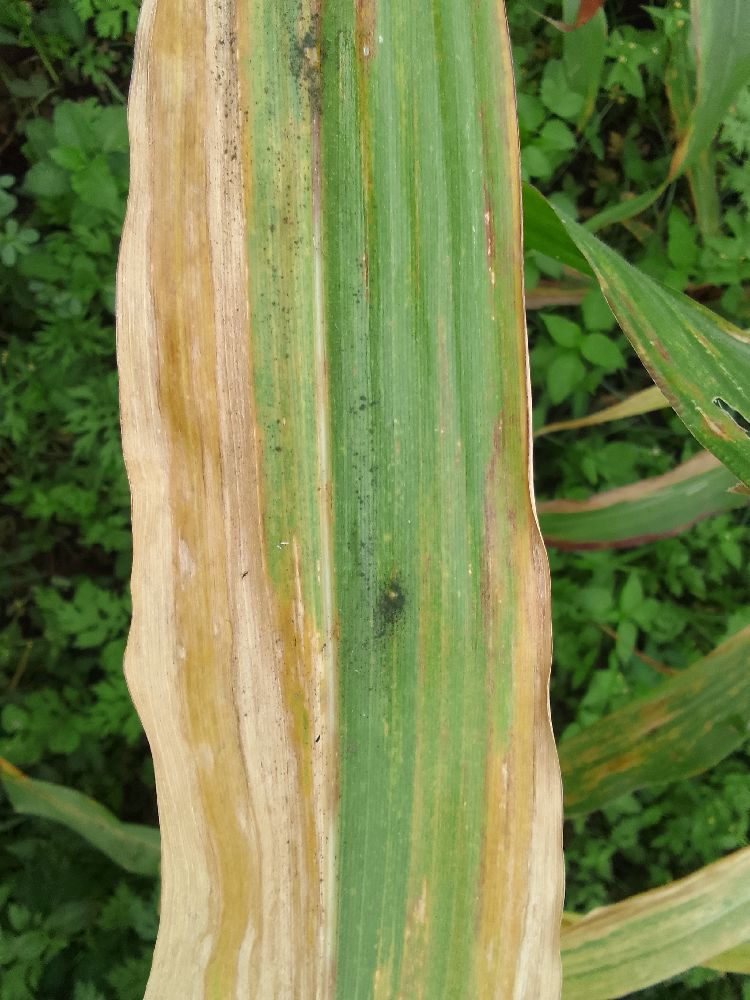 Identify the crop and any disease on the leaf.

maize, maize lethal necrosis
